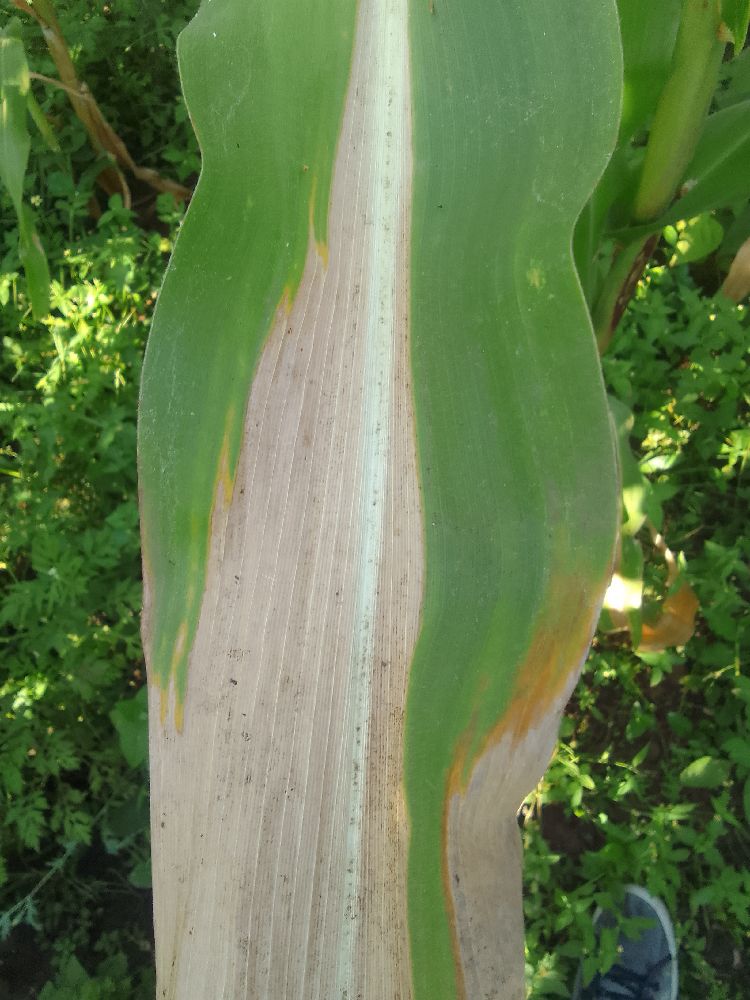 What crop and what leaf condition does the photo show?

maize, maize lethal necrosis
